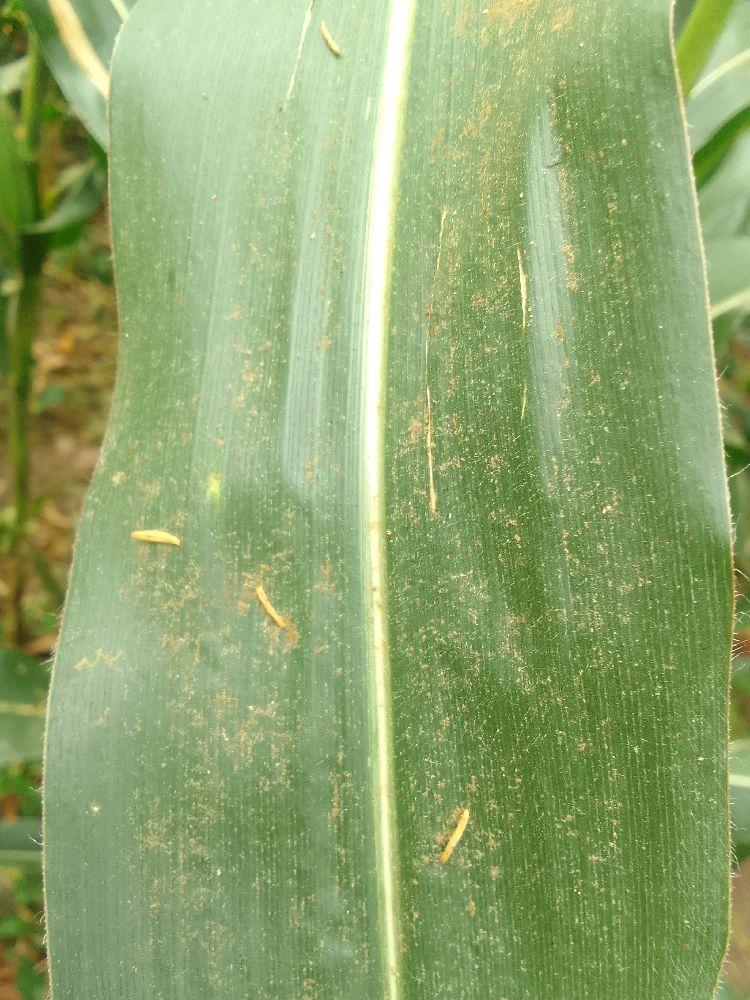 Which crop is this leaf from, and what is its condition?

maize, healthy
